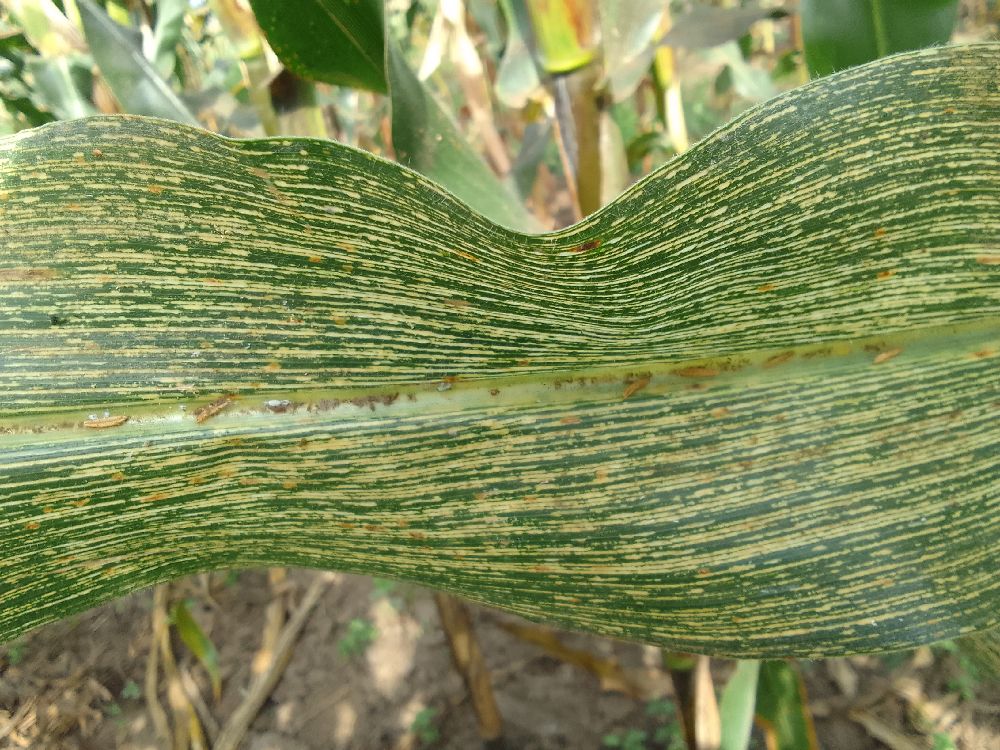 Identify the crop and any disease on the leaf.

maize, maize streak virus
